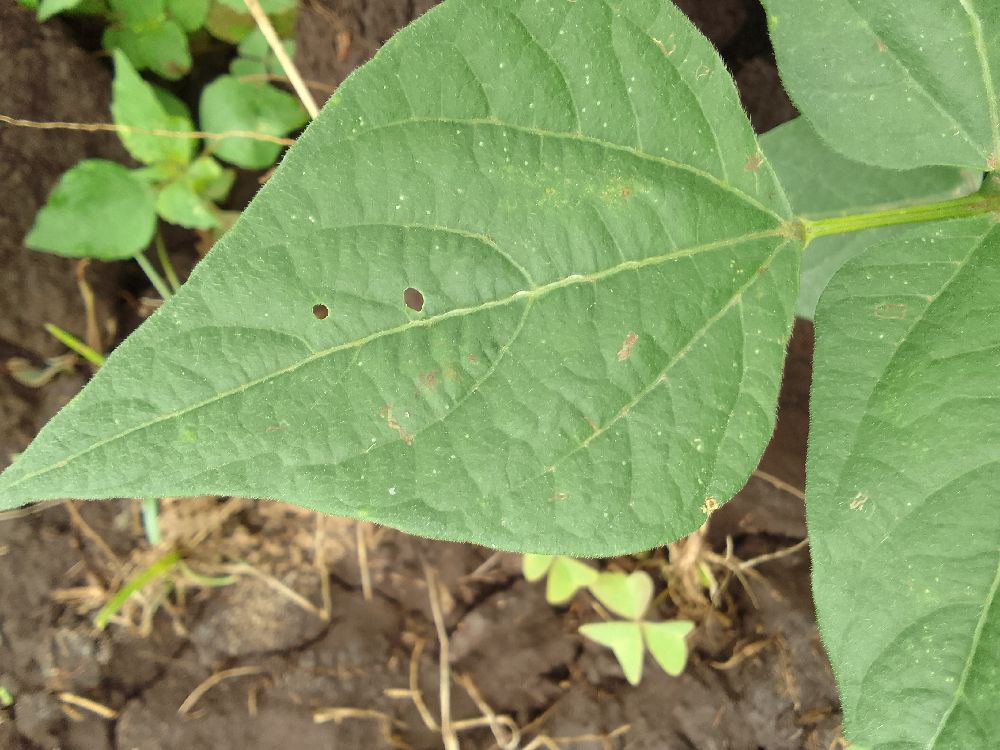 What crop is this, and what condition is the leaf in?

common bean, healthy
